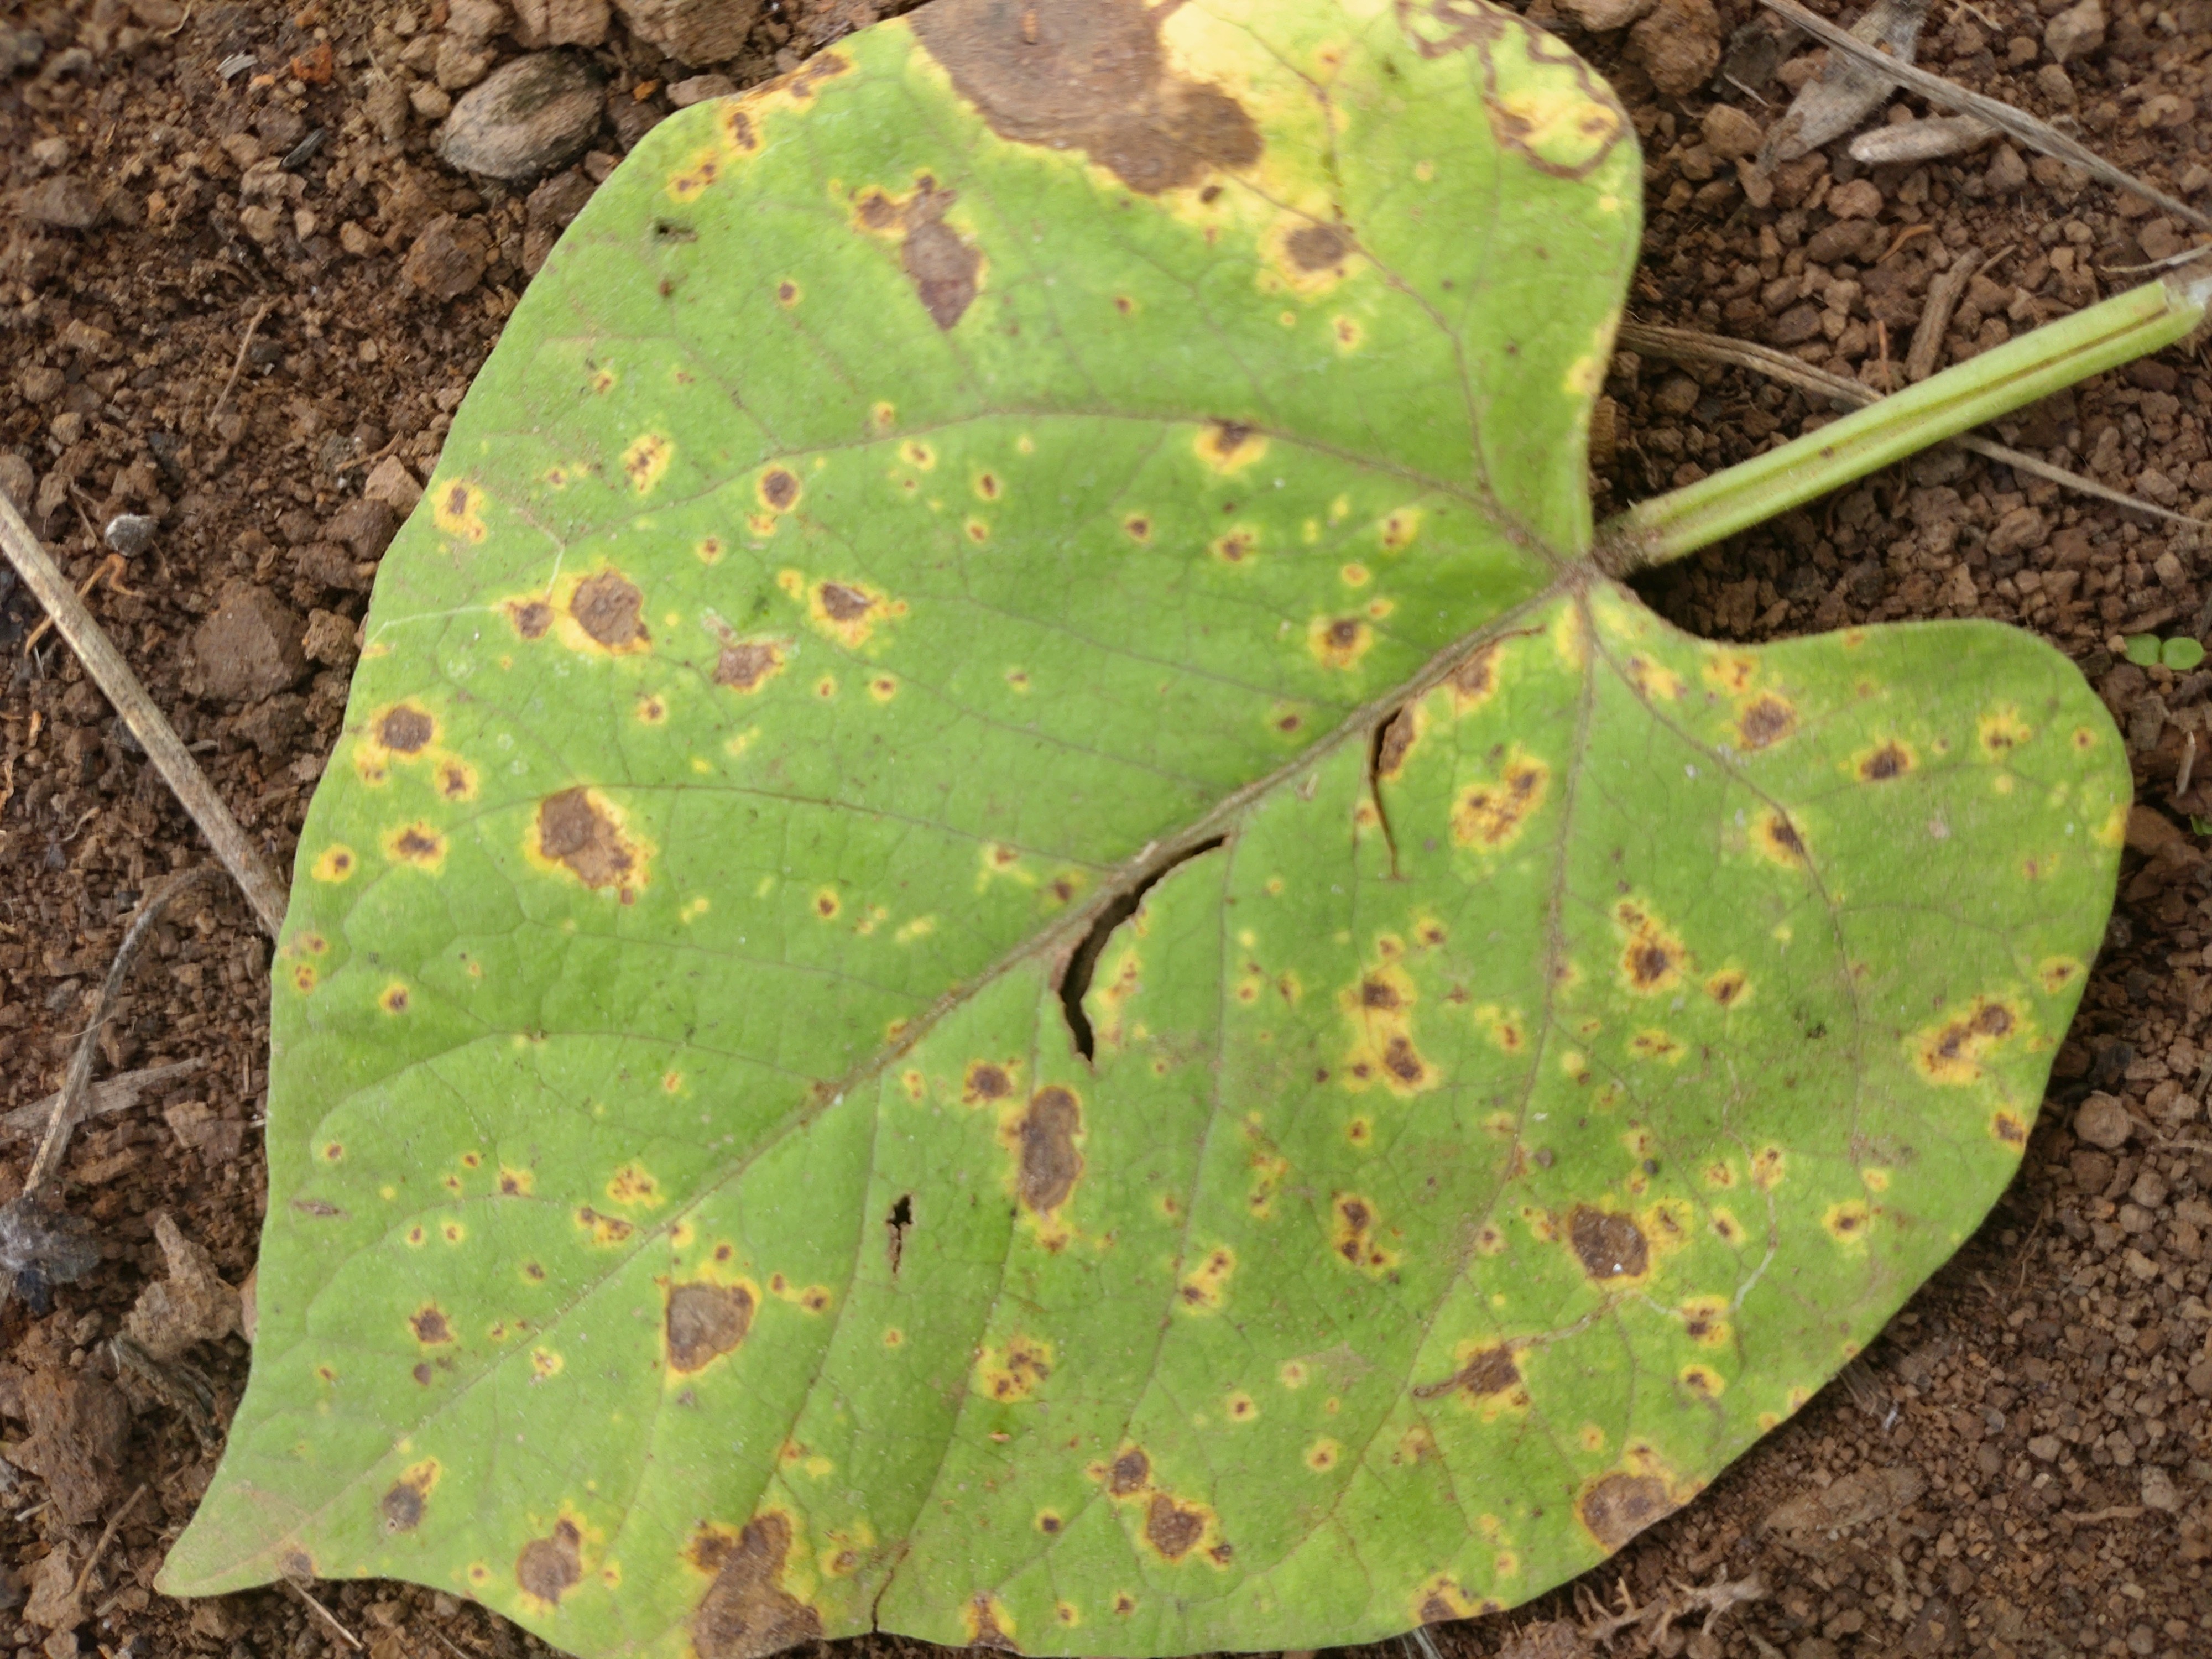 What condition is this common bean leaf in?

rust
